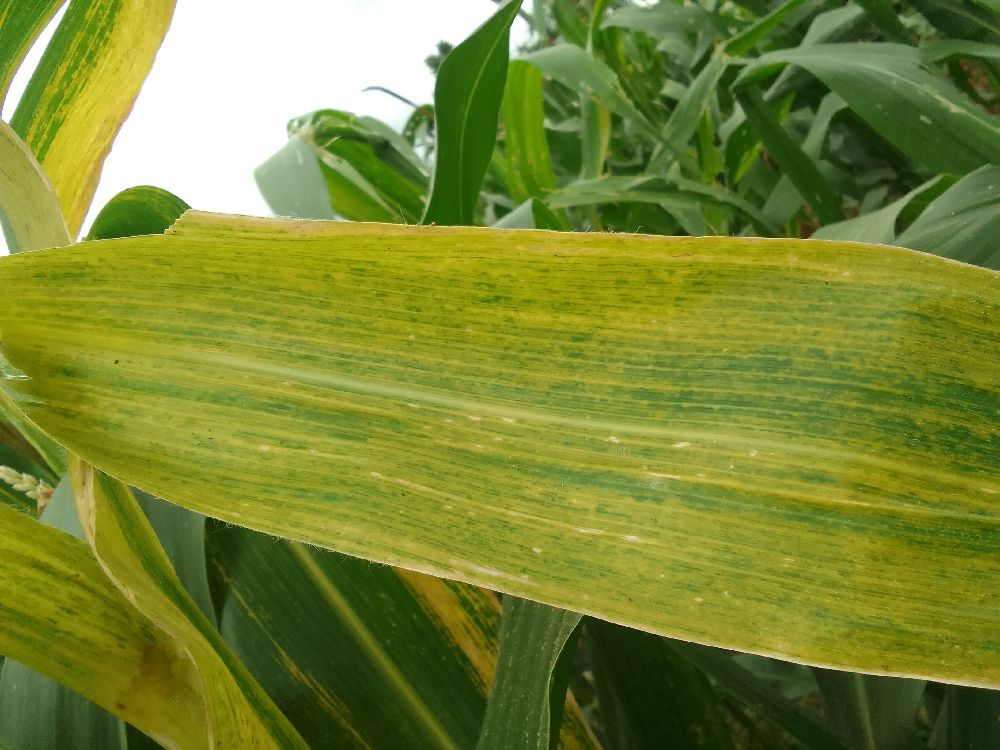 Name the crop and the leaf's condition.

maize, maize lethal necrosis
